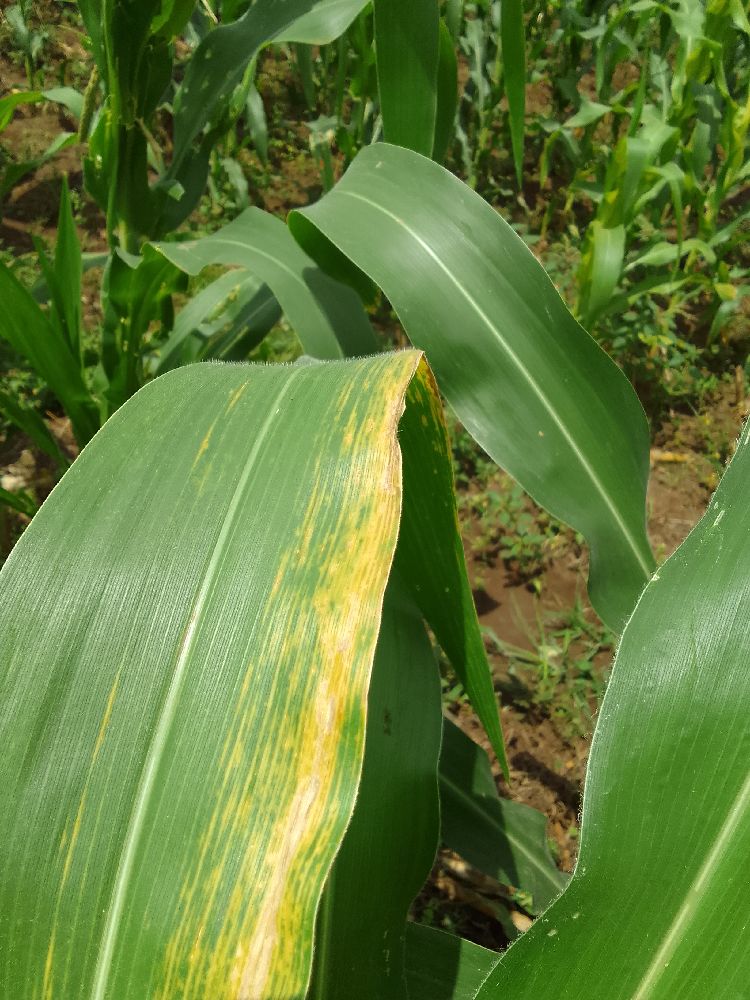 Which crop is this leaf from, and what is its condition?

maize, maize lethal necrosis
